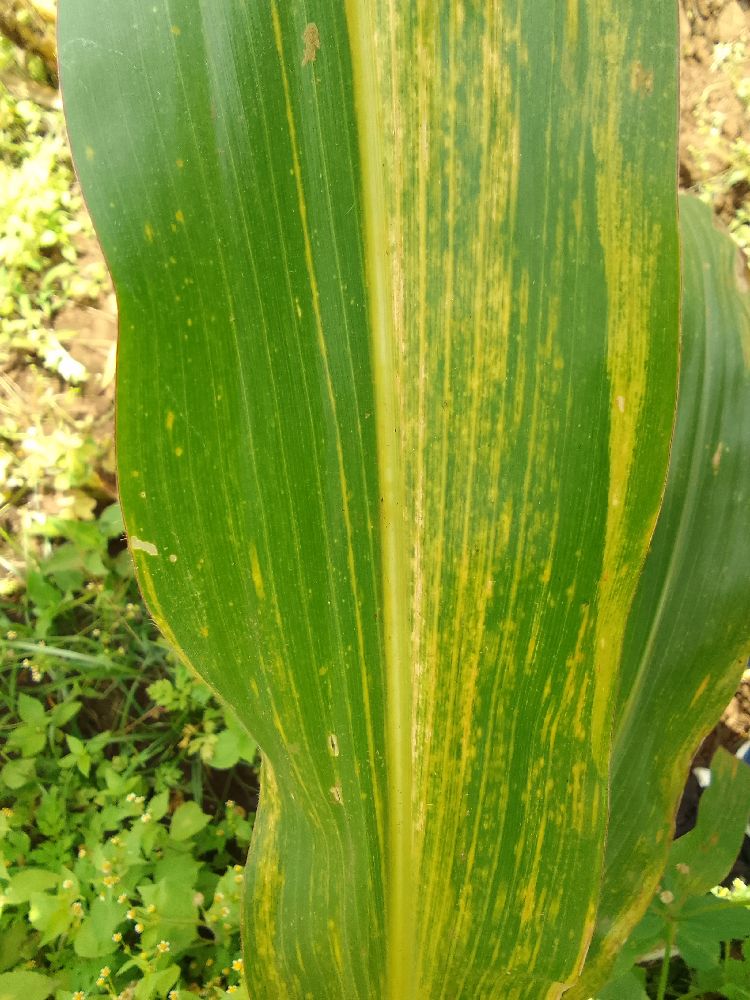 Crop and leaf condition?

maize, maize lethal necrosis
